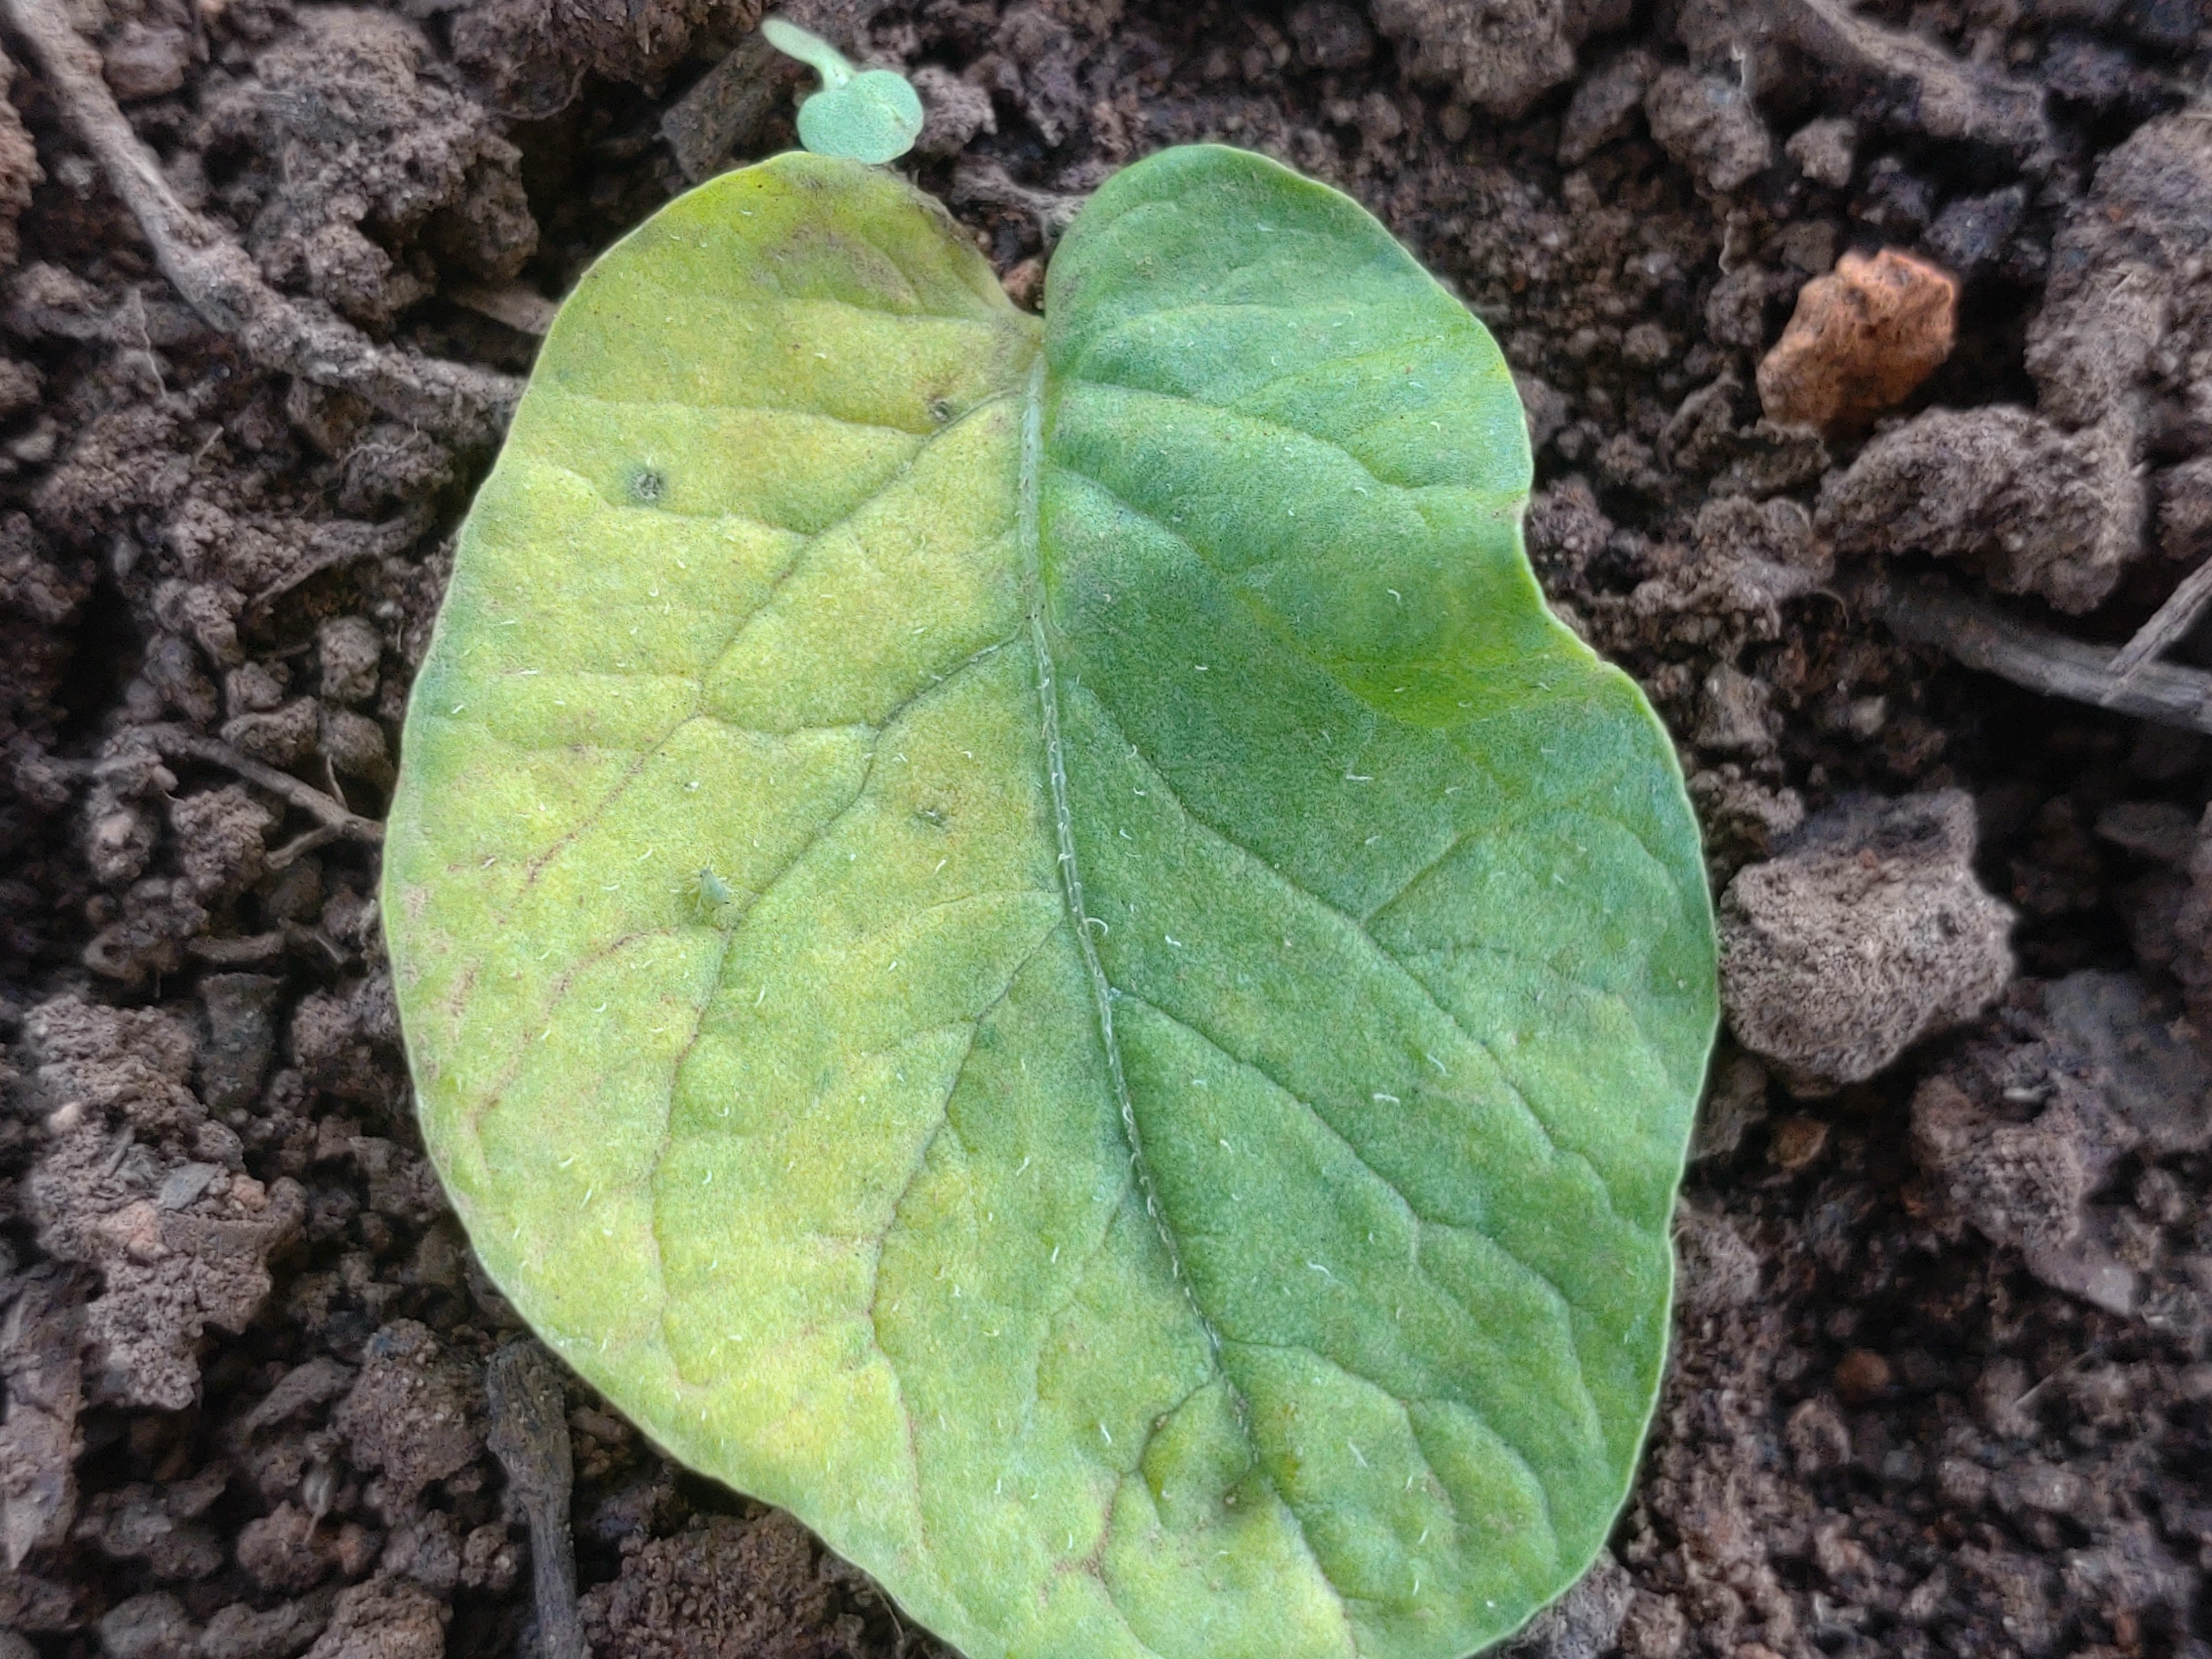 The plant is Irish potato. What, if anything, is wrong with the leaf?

late blight
